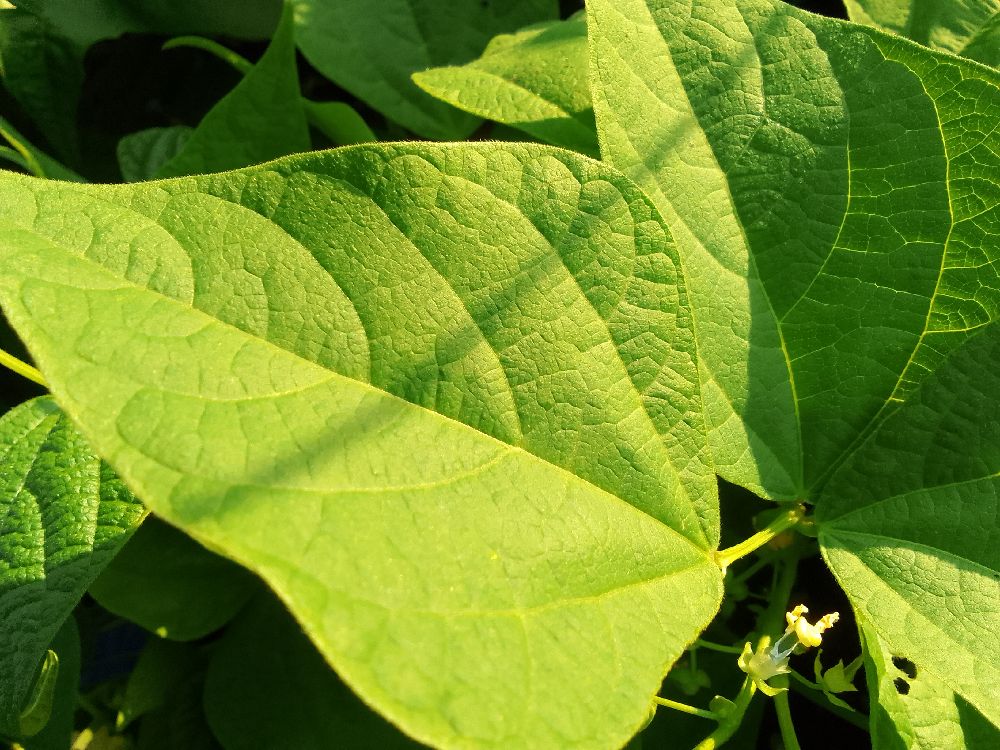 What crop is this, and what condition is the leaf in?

common bean, healthy
